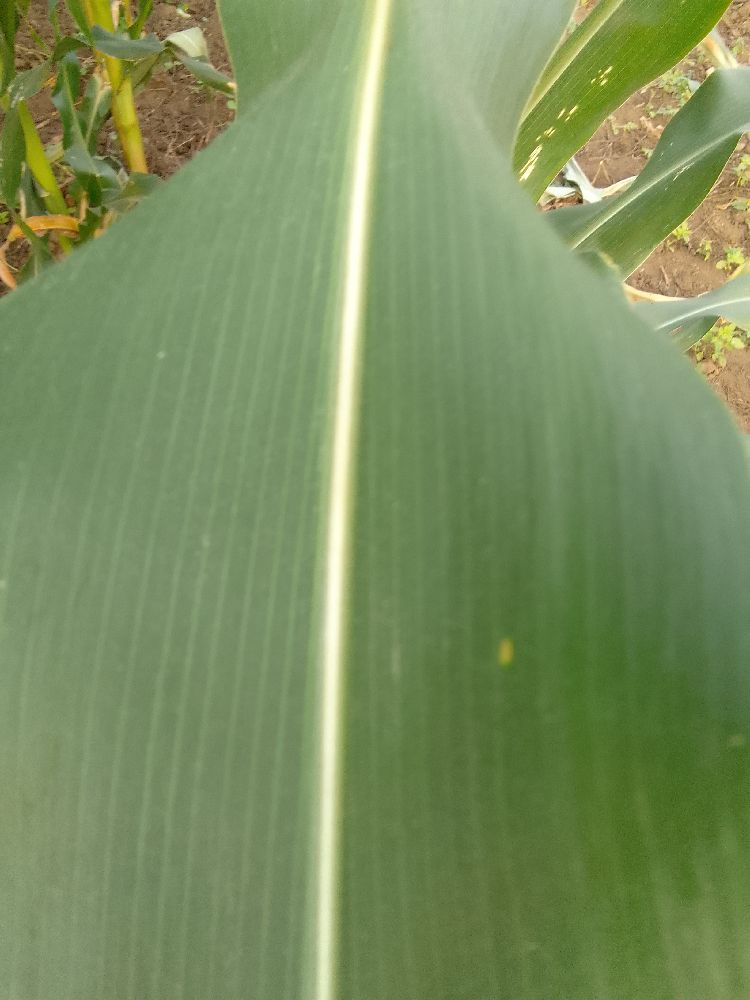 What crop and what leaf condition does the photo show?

maize, healthy
